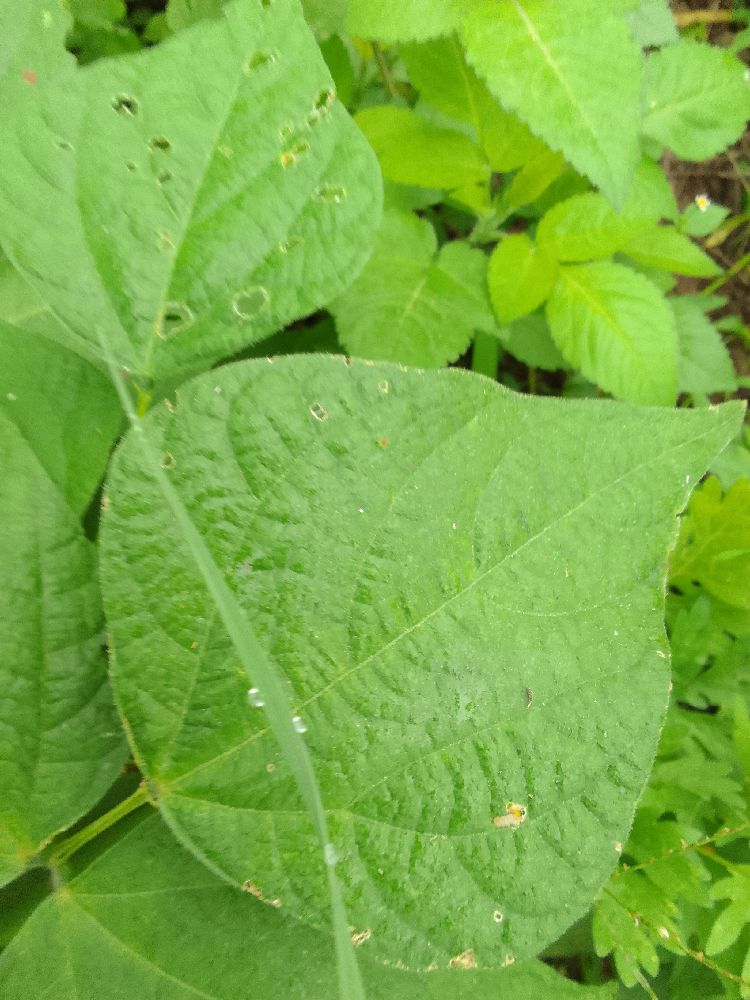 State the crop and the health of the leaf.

common bean, healthy
